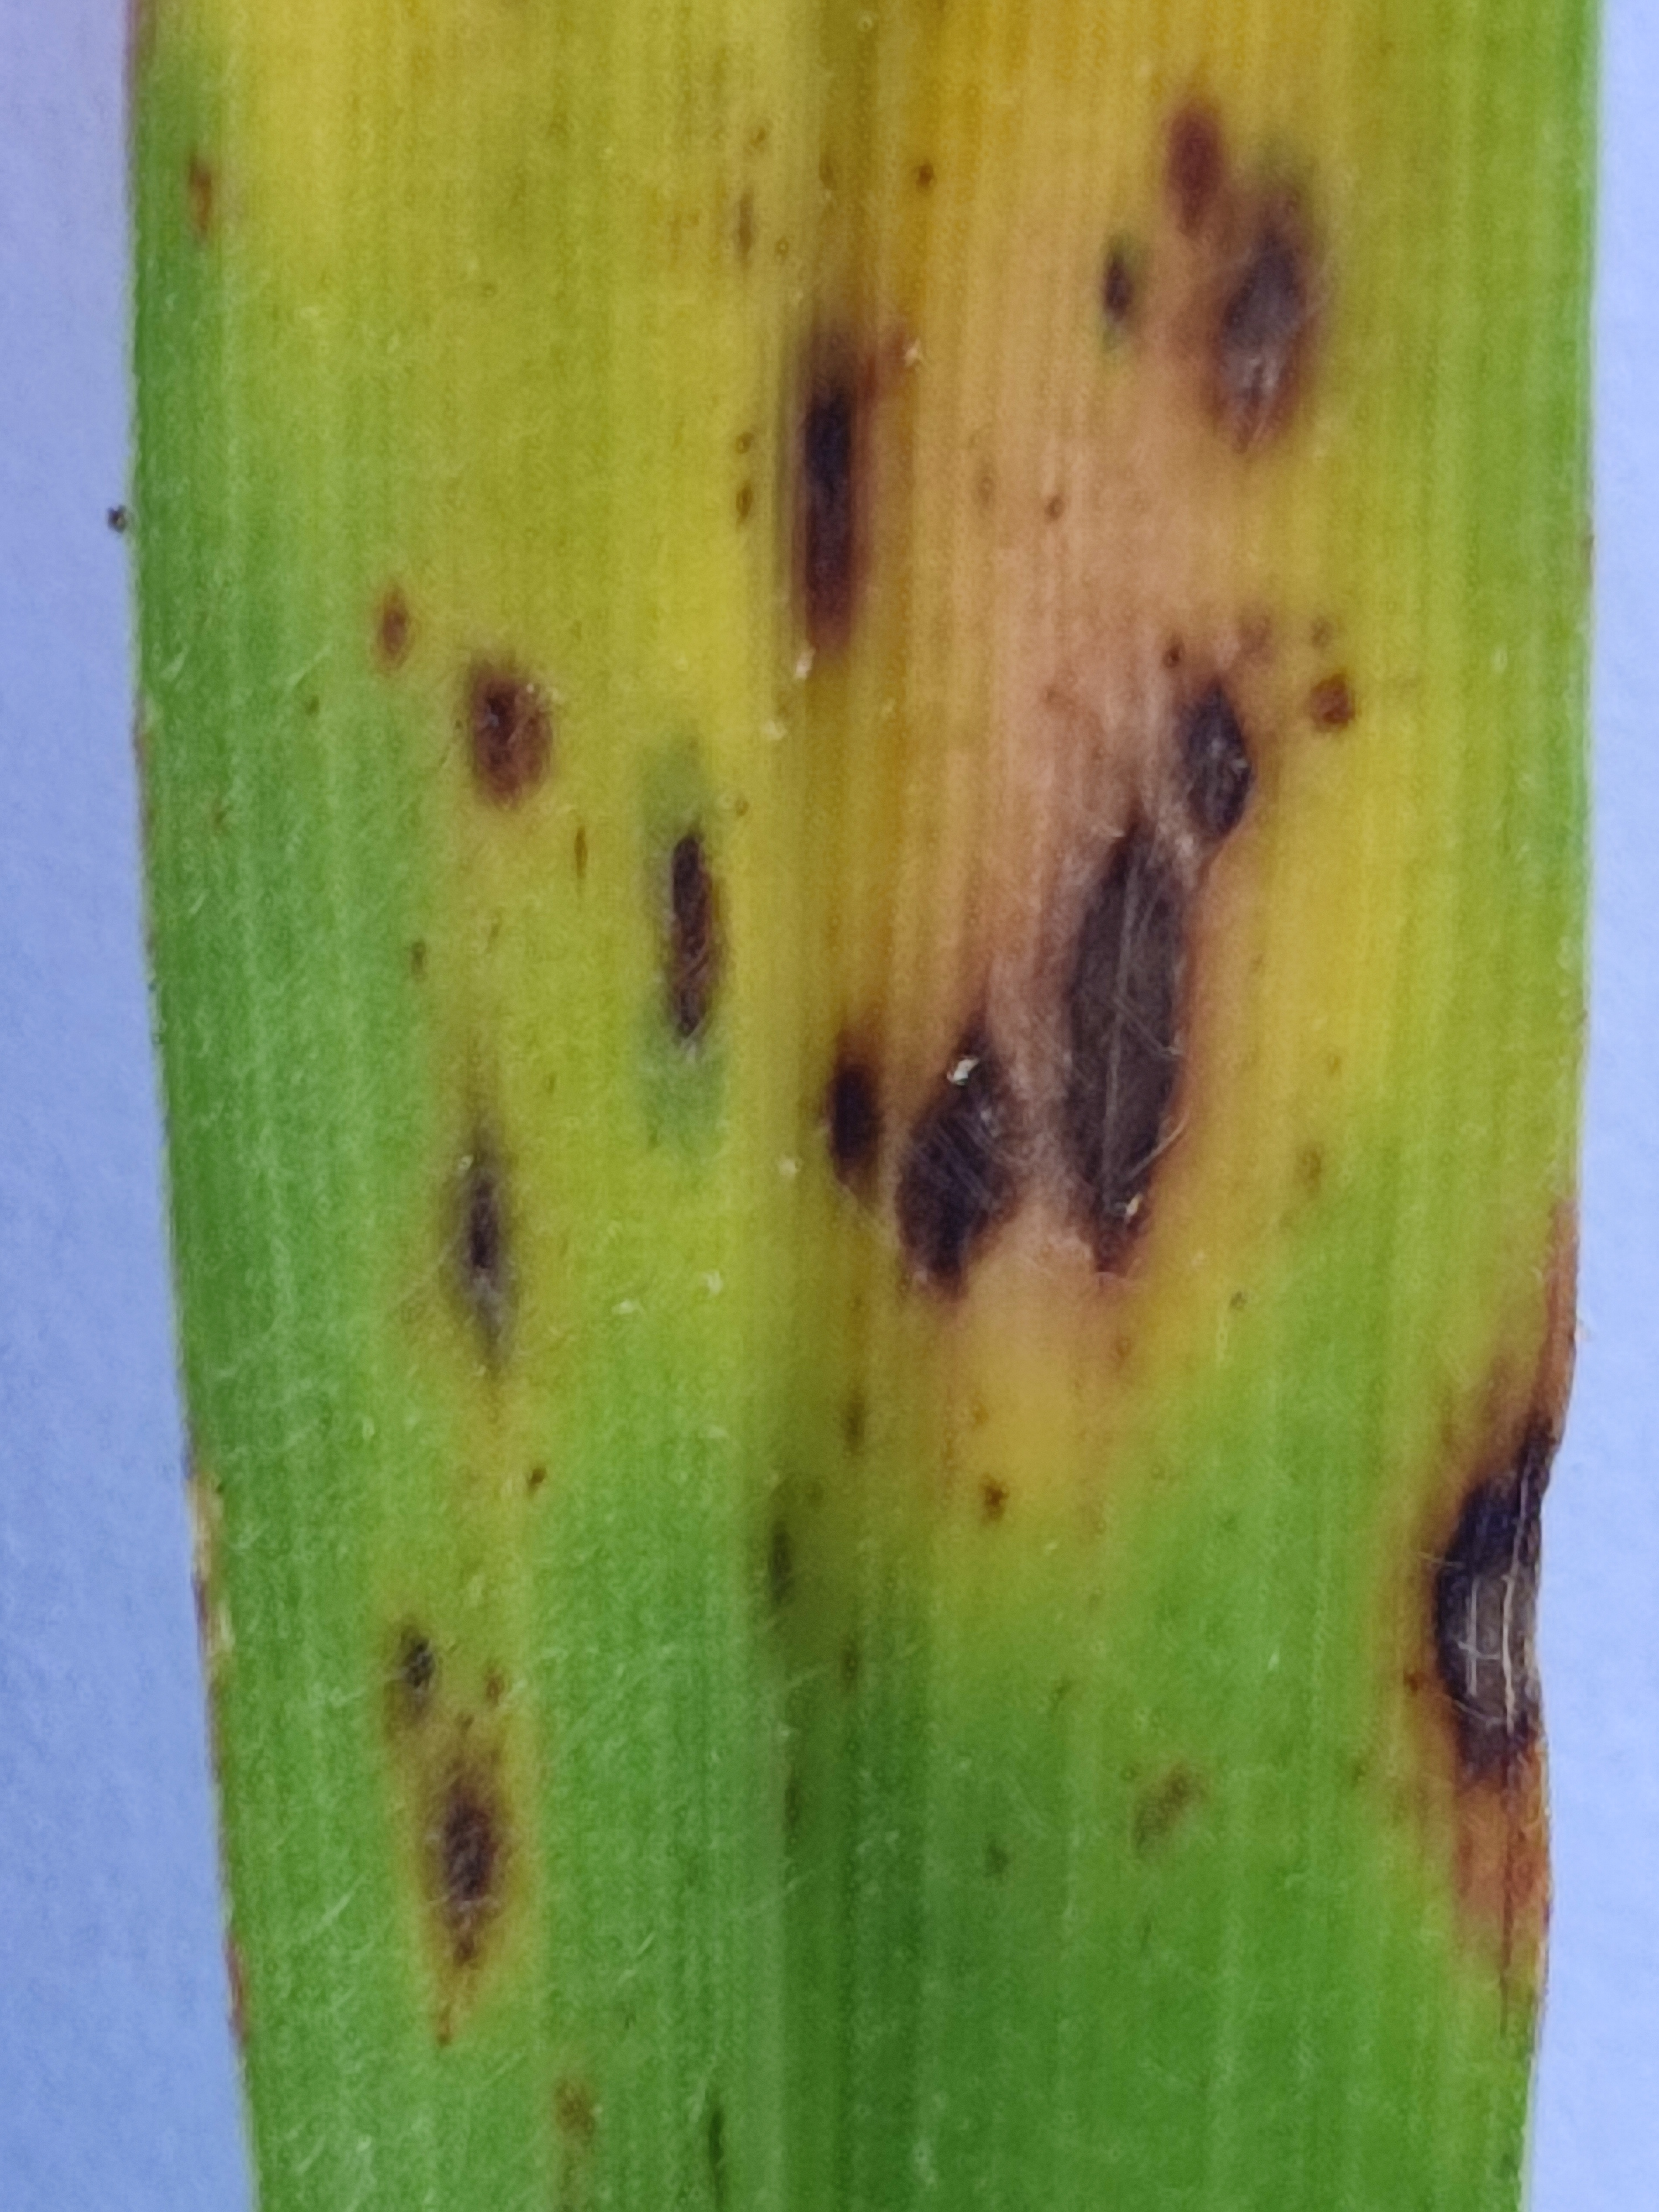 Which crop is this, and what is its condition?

pearl millet, pyricularia sp.
